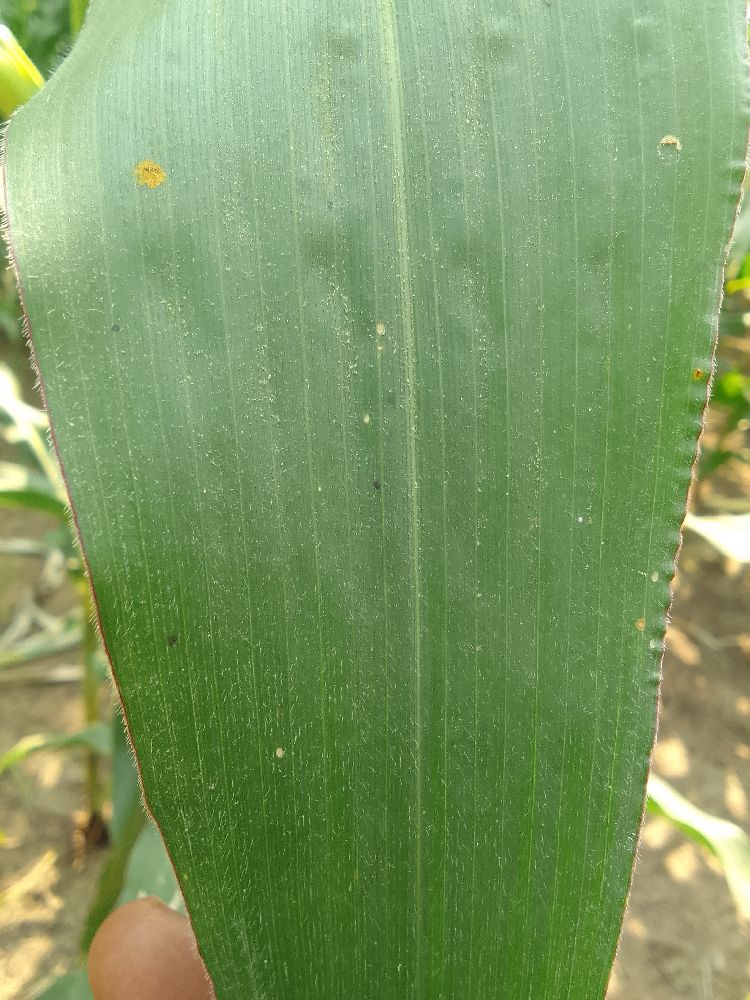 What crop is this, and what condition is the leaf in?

maize, healthy
